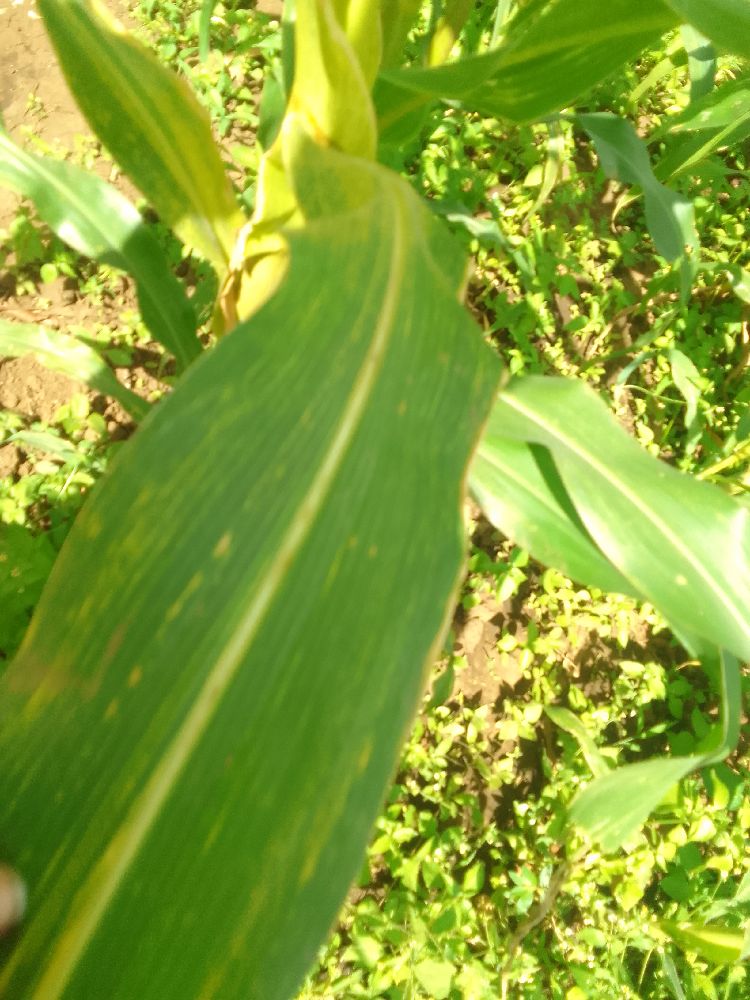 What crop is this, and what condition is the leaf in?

maize, maize lethal necrosis
